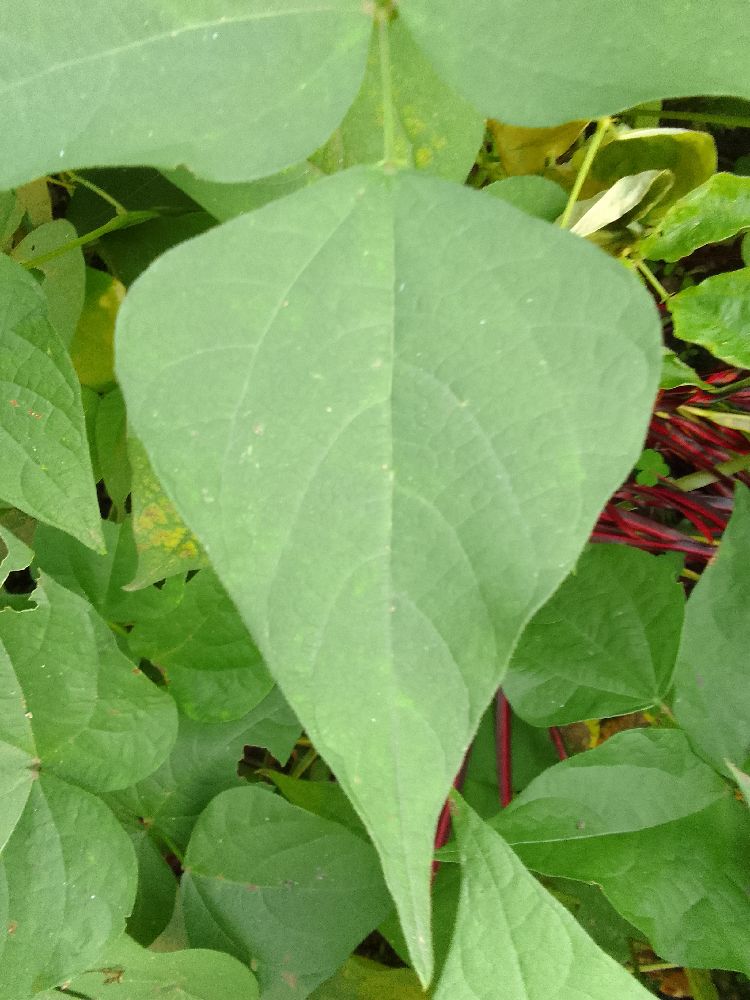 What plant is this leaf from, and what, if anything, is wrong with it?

common bean, healthy
